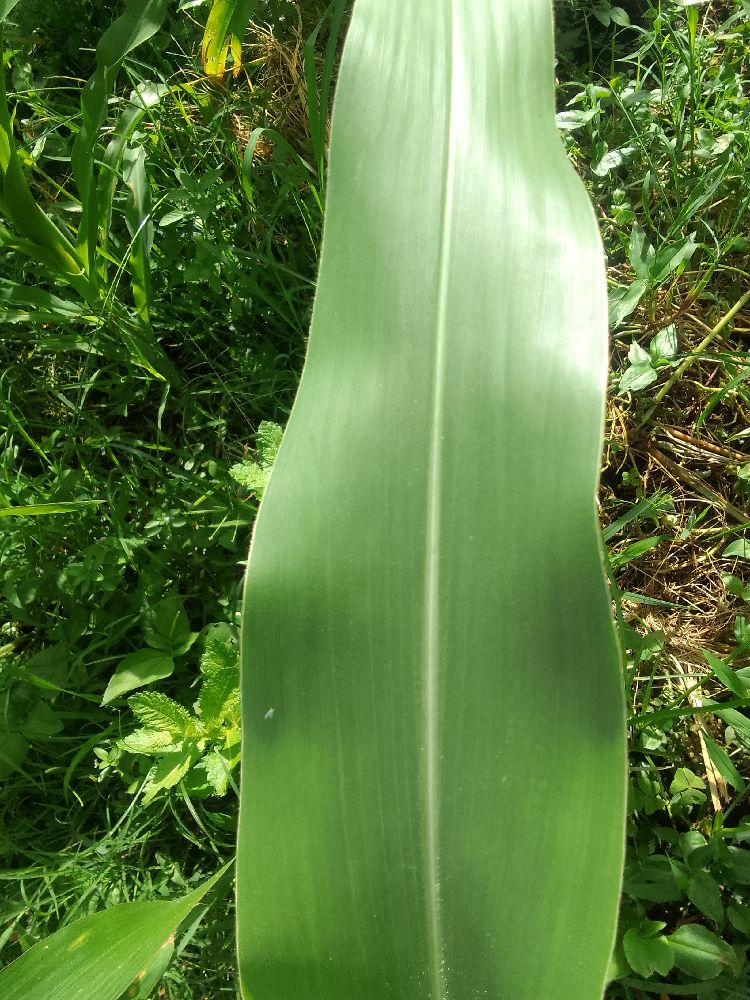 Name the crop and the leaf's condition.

maize, healthy
